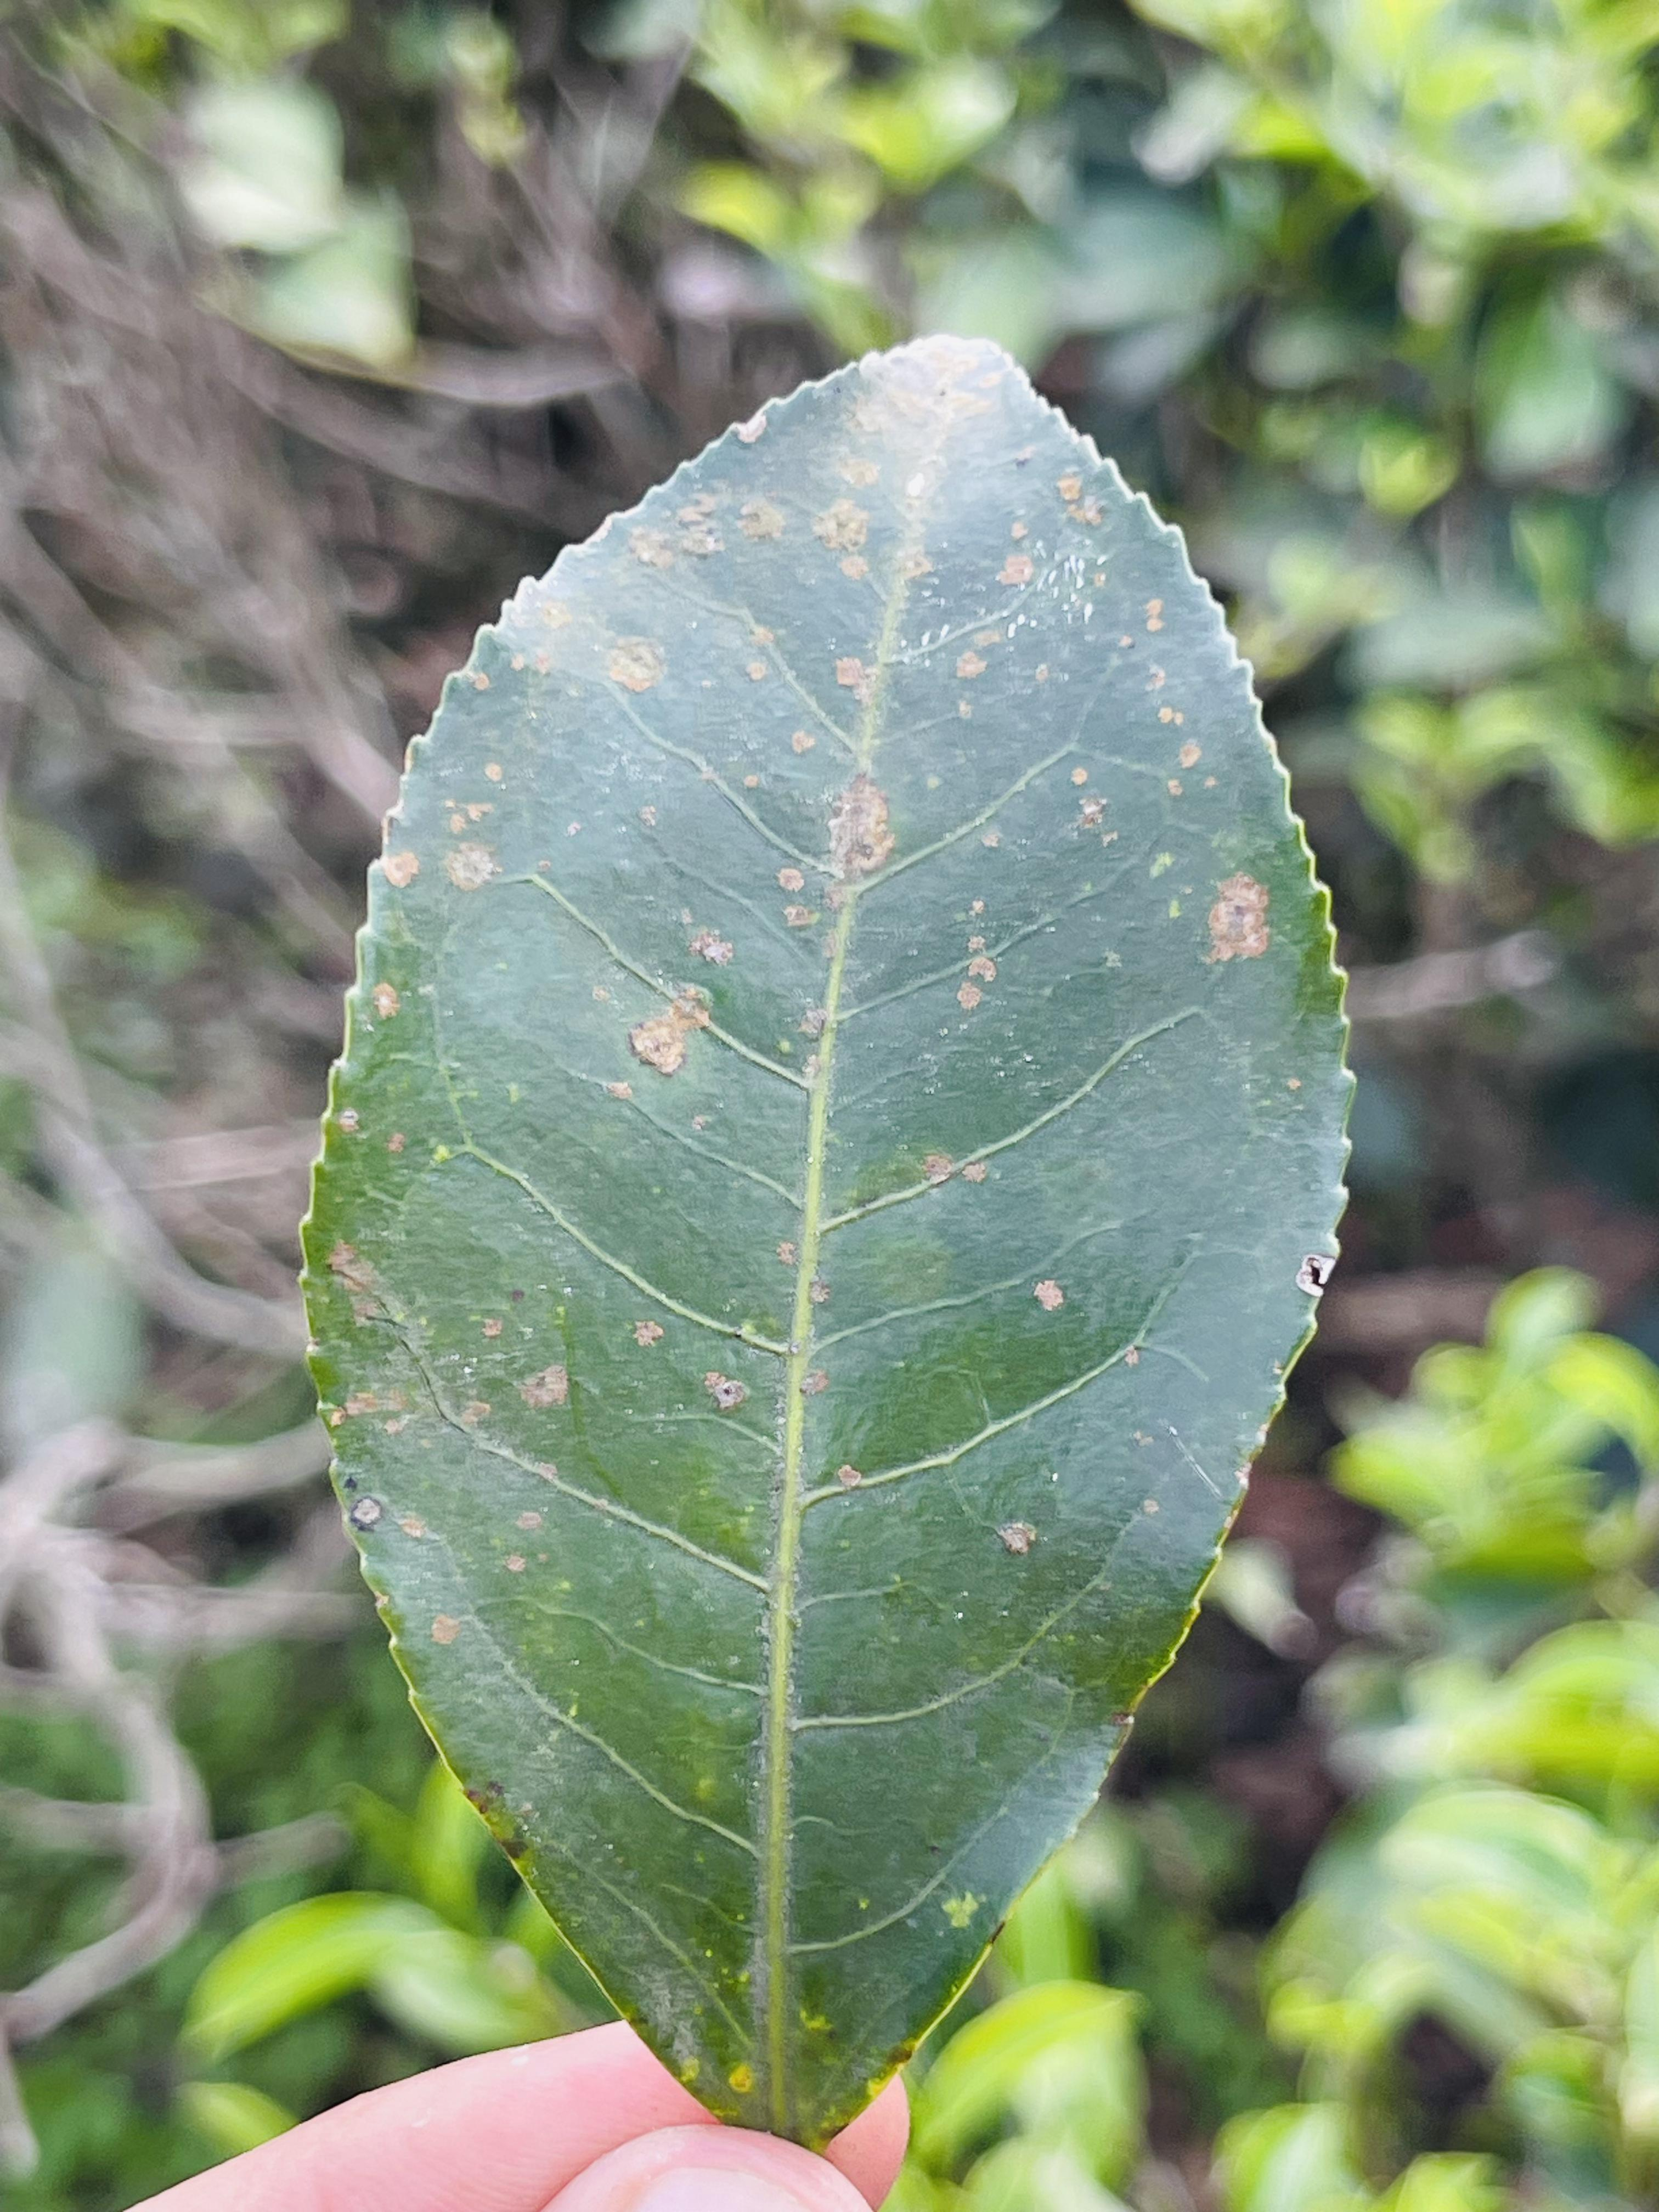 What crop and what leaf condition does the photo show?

tea, red rust
